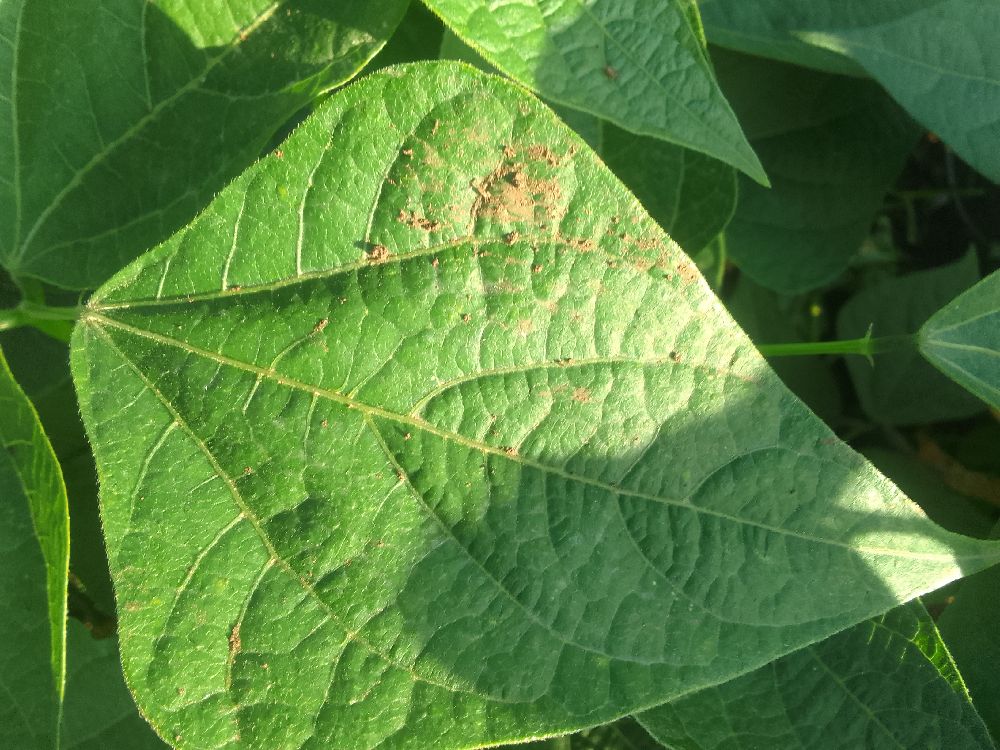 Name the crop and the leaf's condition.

common bean, healthy
